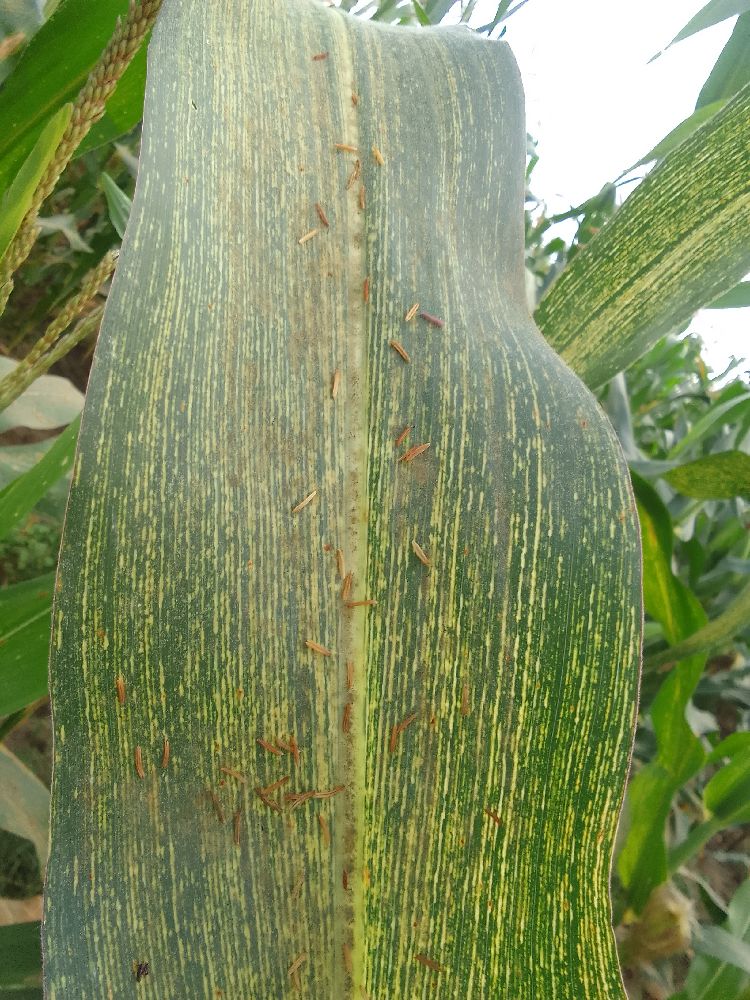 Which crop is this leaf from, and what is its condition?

maize, maize streak virus
